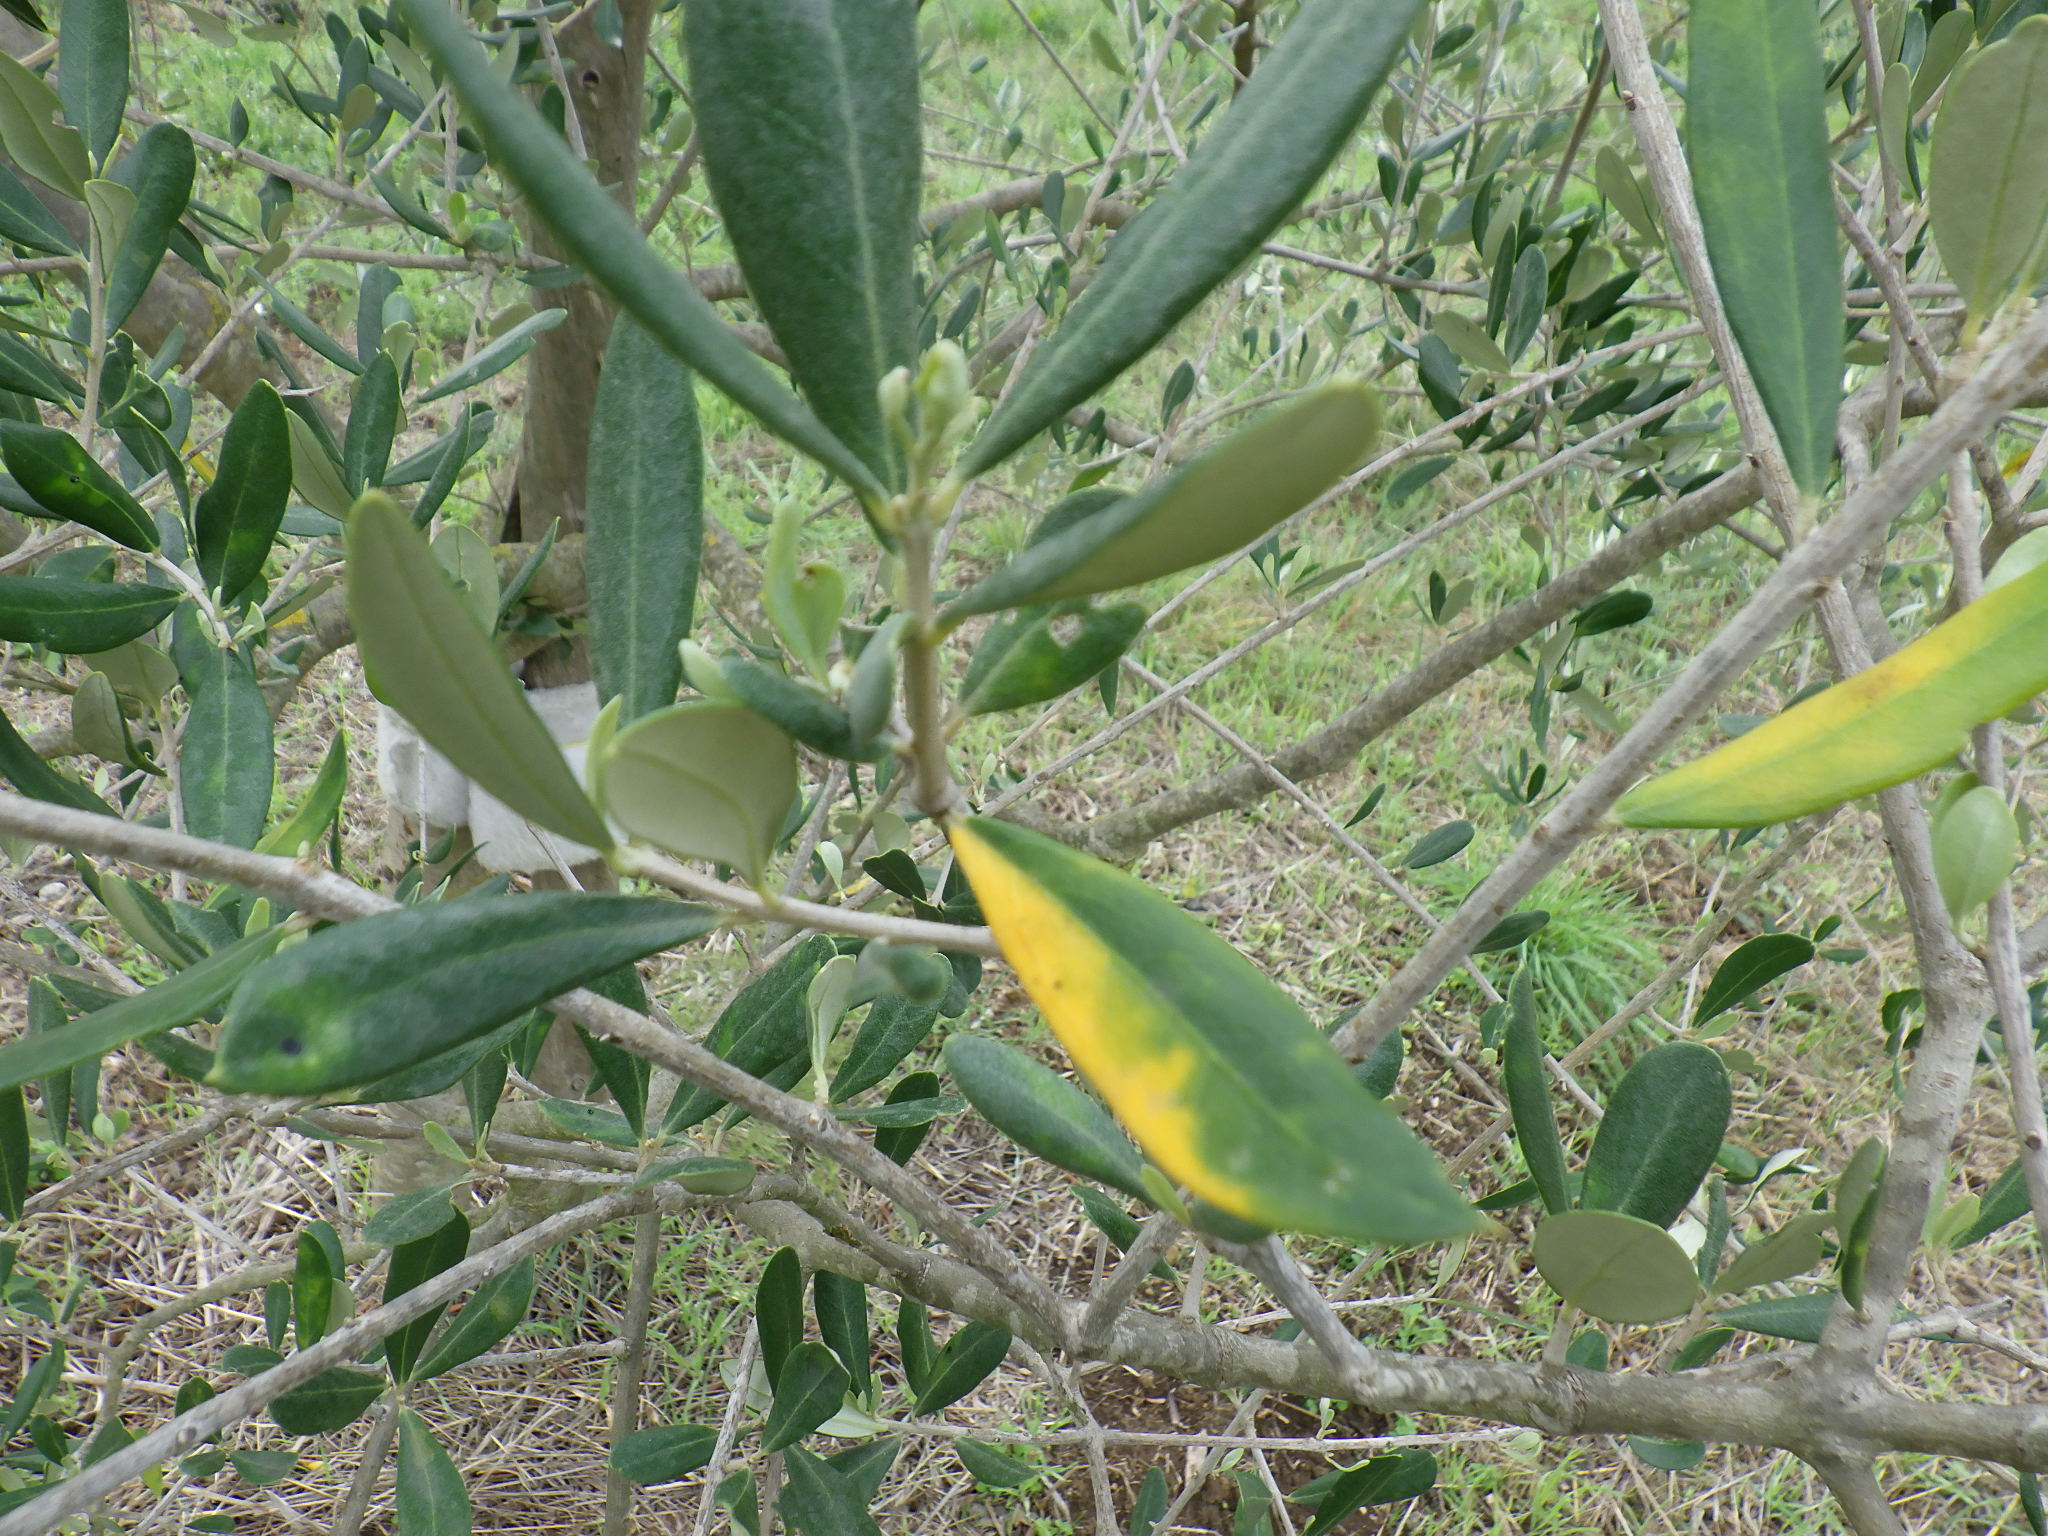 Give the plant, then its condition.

olive, violet spot of olive
